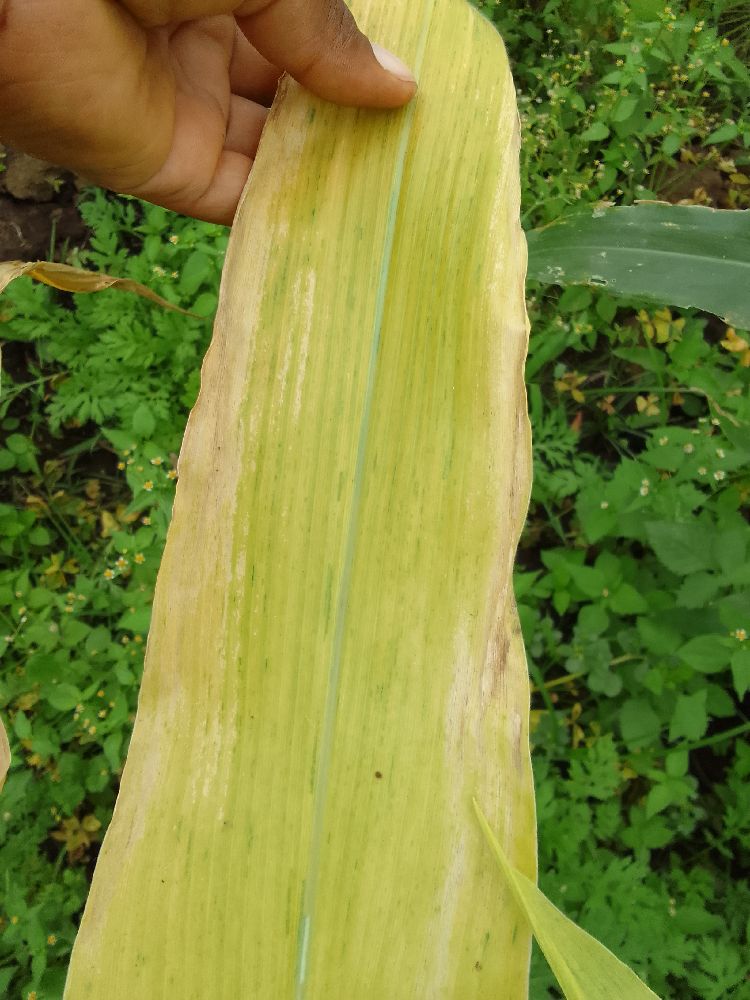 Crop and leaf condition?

maize, maize lethal necrosis
